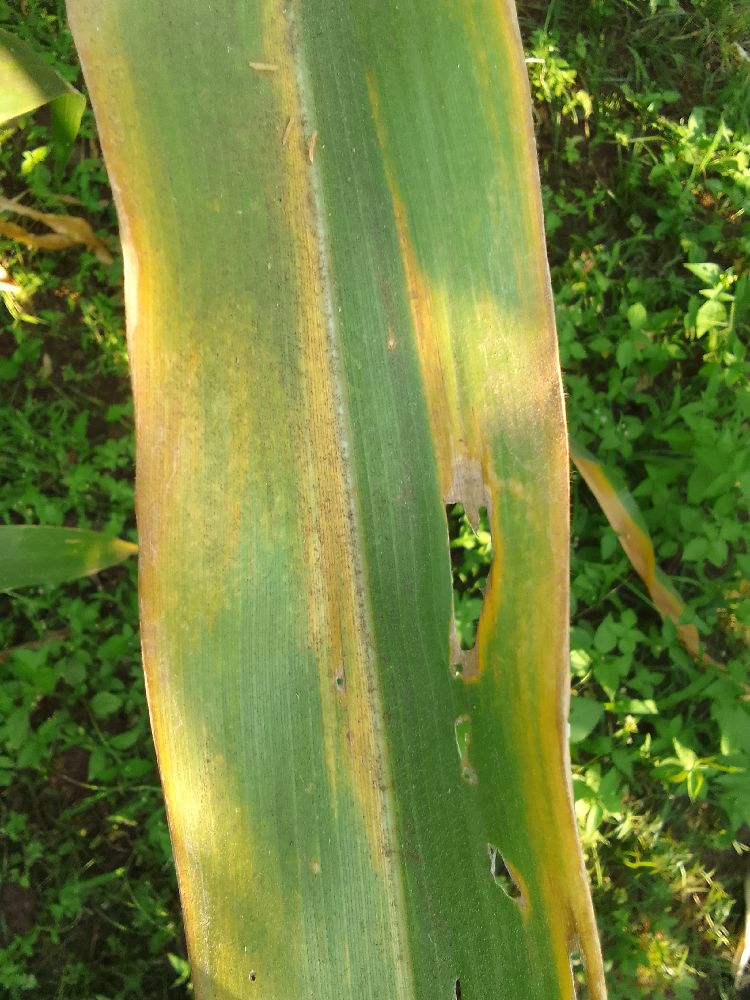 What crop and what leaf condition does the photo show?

maize, maize lethal necrosis
